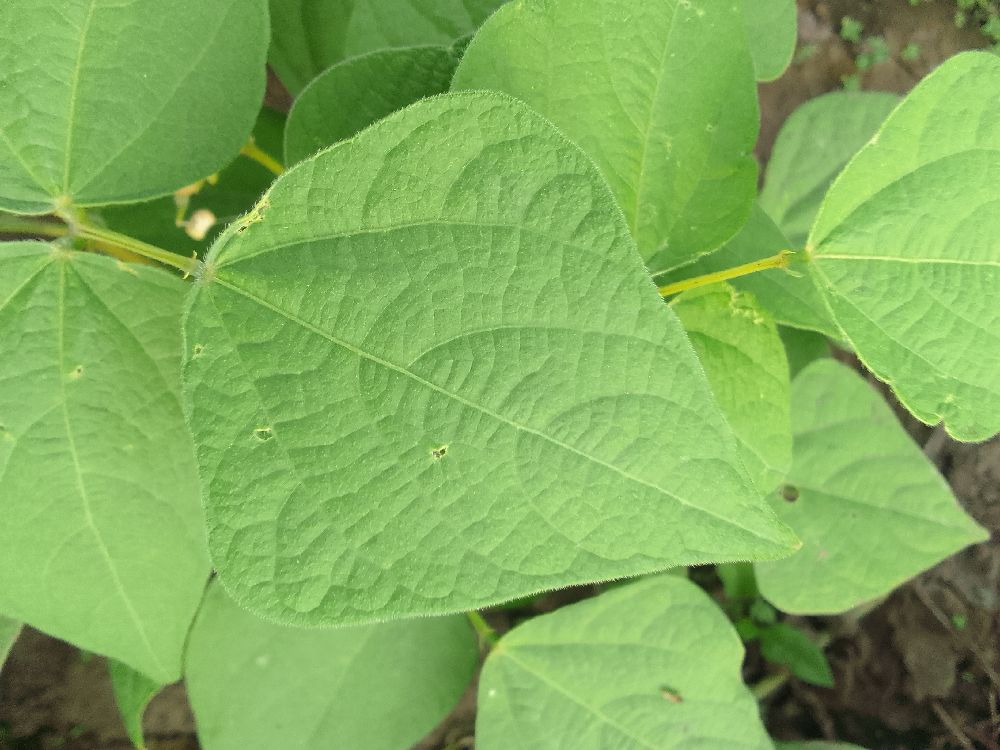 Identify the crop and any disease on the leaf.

common bean, healthy
